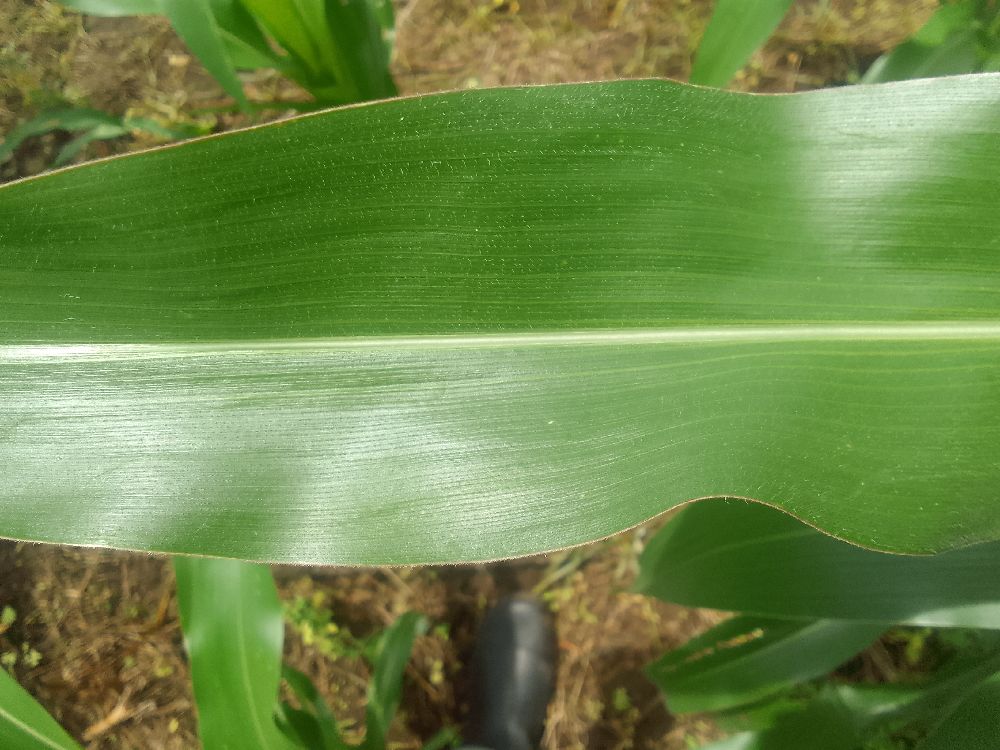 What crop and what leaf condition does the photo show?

maize, healthy
